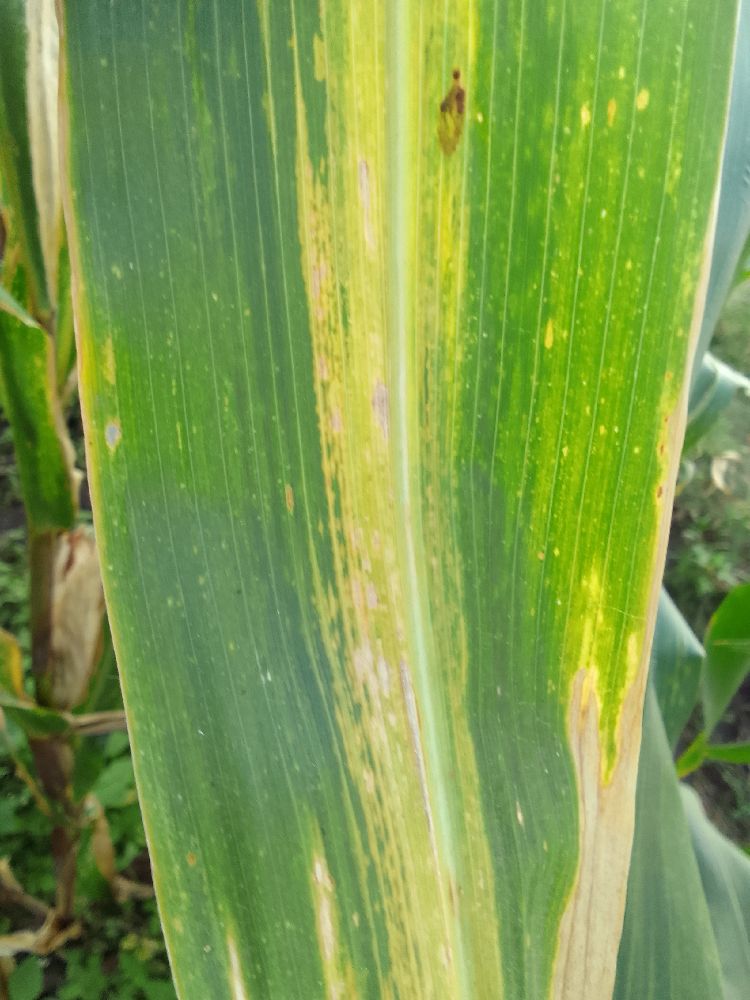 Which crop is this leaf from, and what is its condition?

maize, maize lethal necrosis
